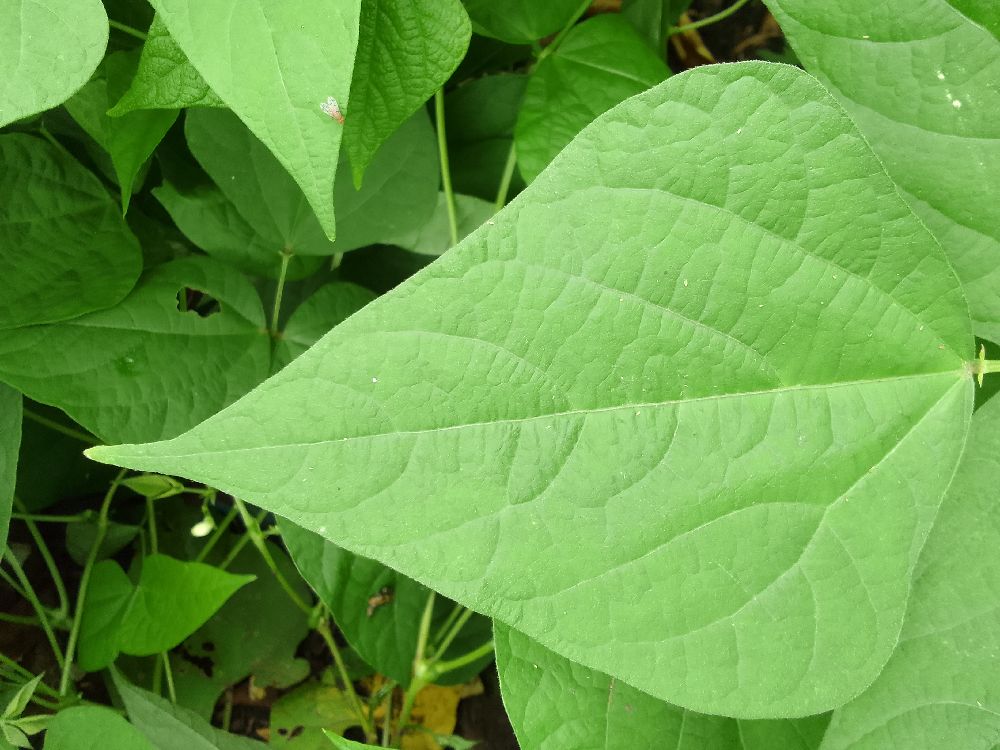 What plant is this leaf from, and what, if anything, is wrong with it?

common bean, healthy
